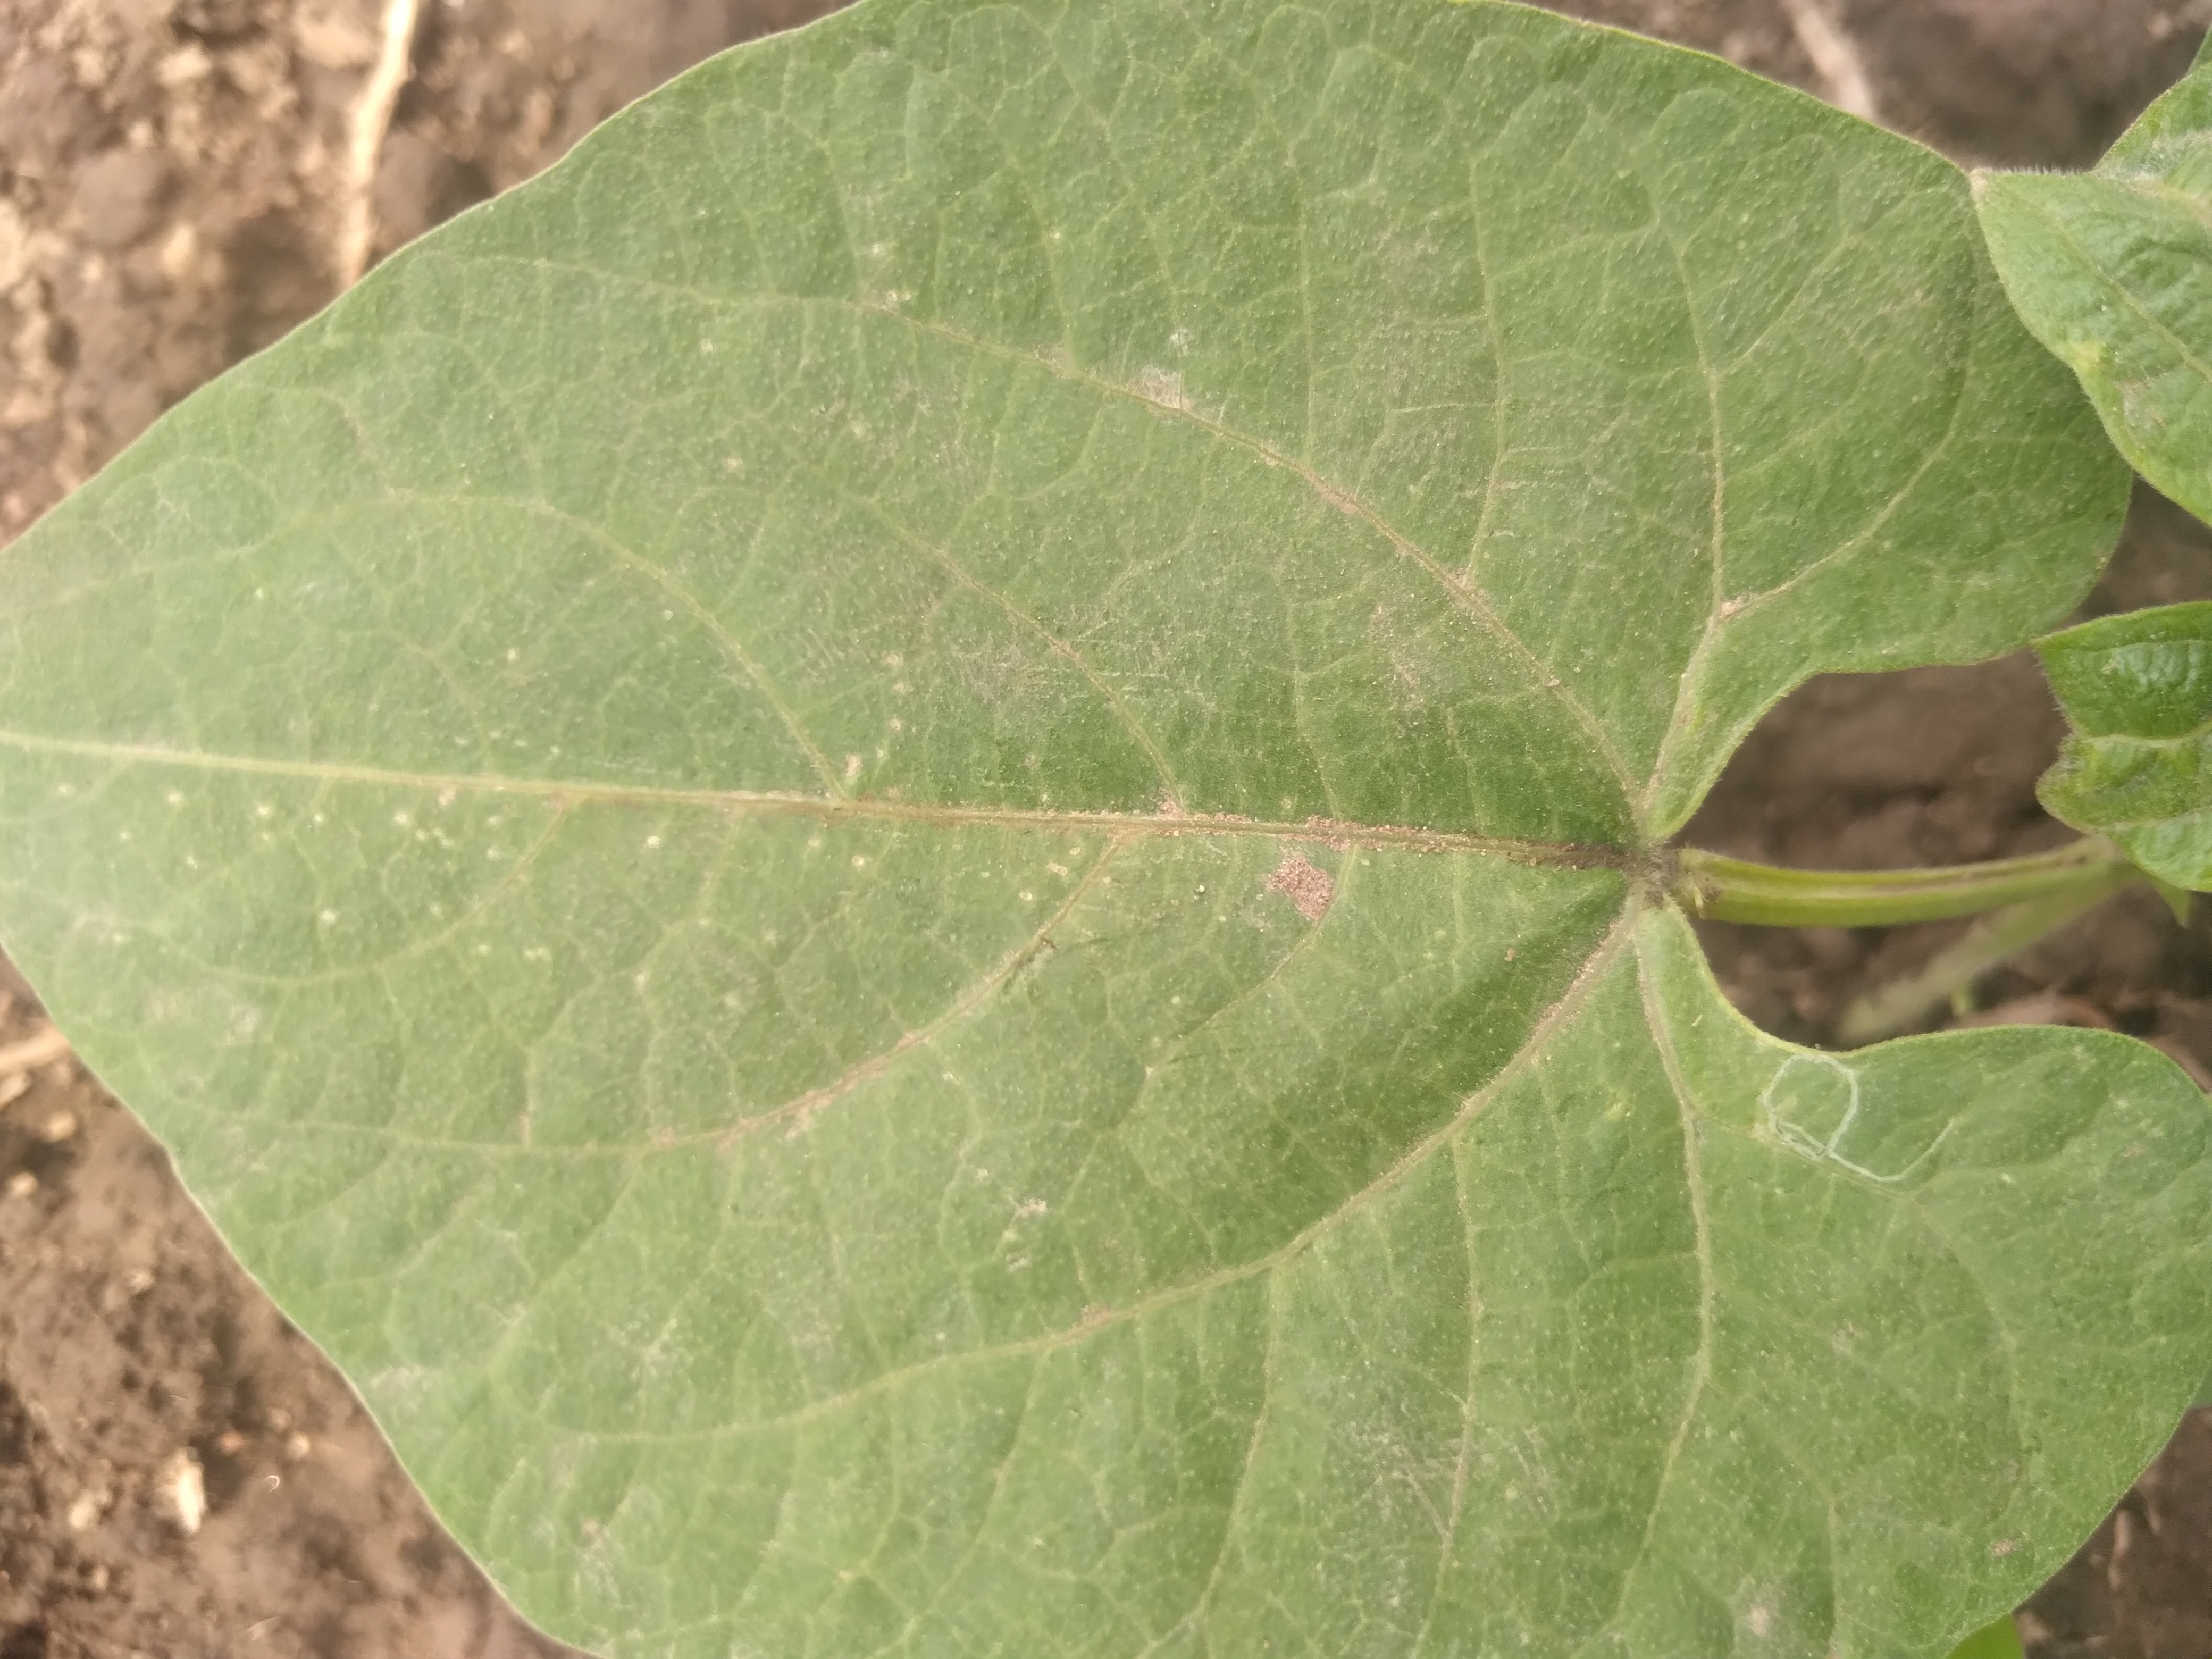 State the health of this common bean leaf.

healthy
